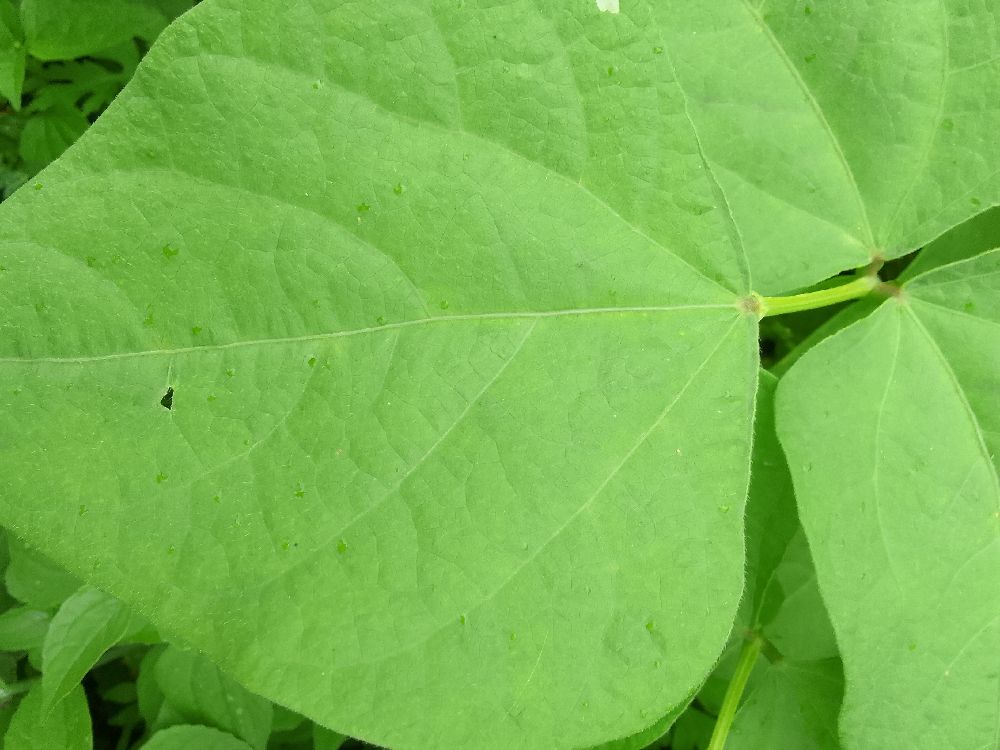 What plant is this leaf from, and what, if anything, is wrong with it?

common bean, healthy
